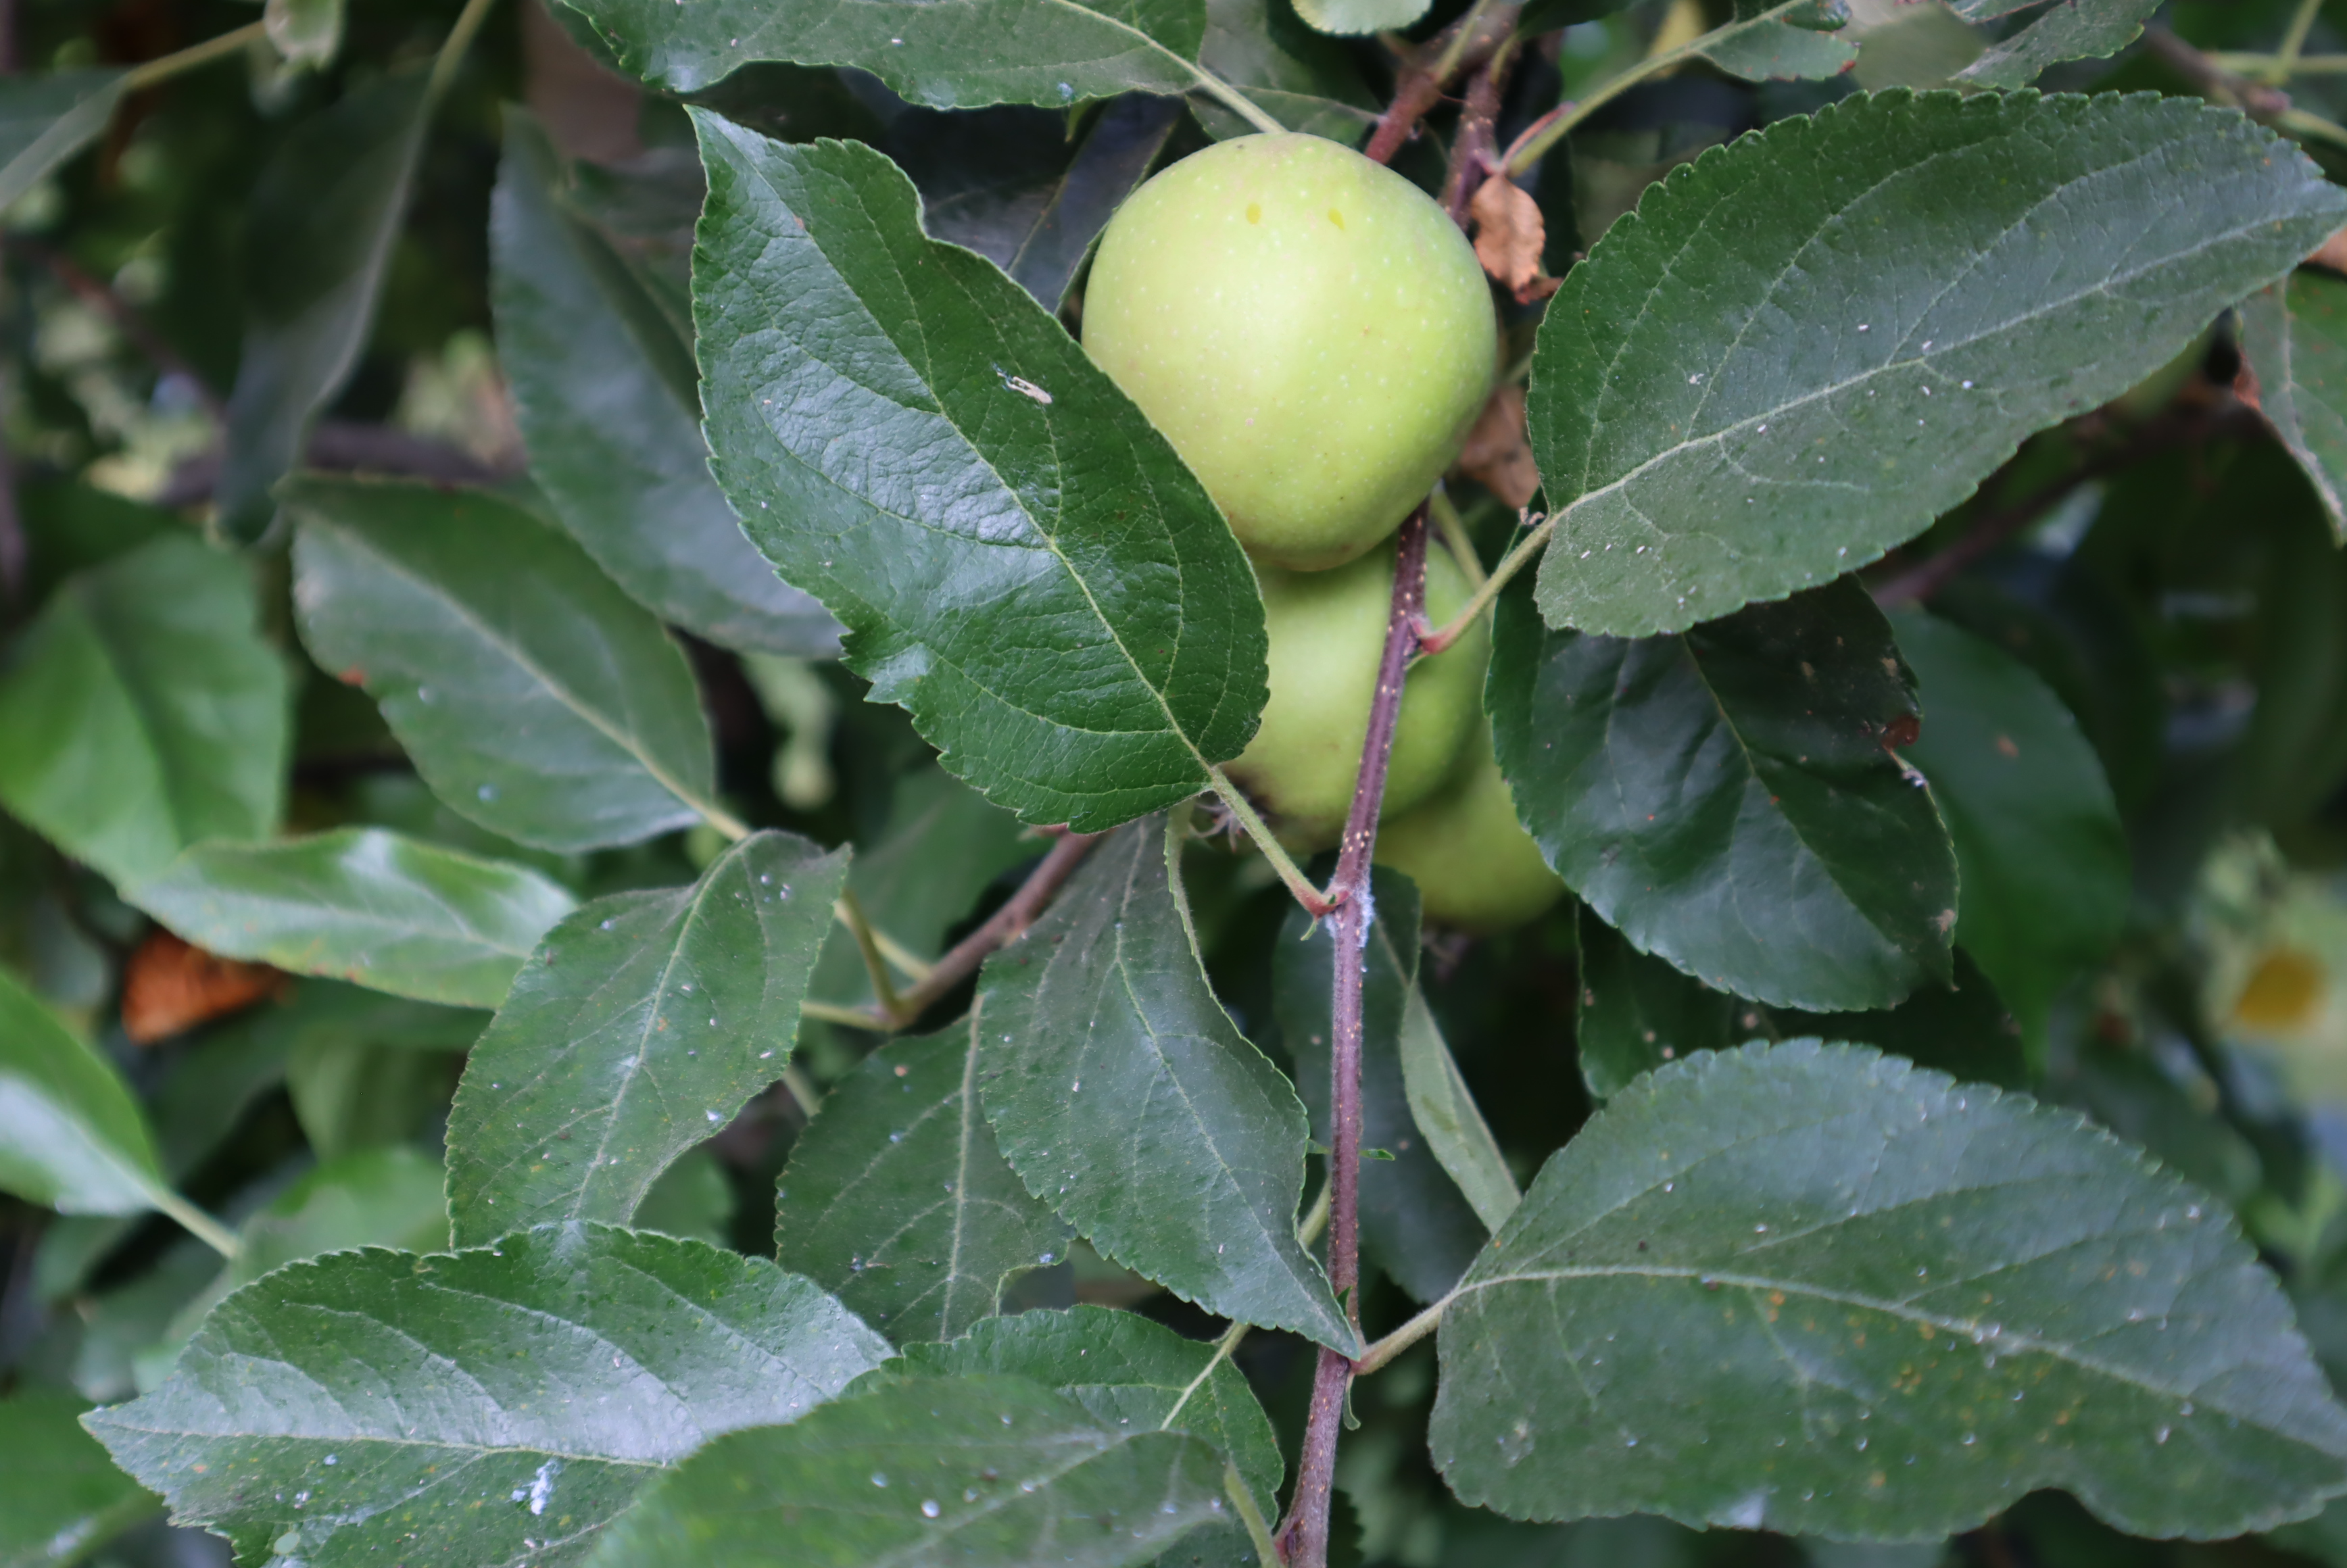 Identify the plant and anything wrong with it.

apple, aphids
